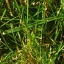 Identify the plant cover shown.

grass
